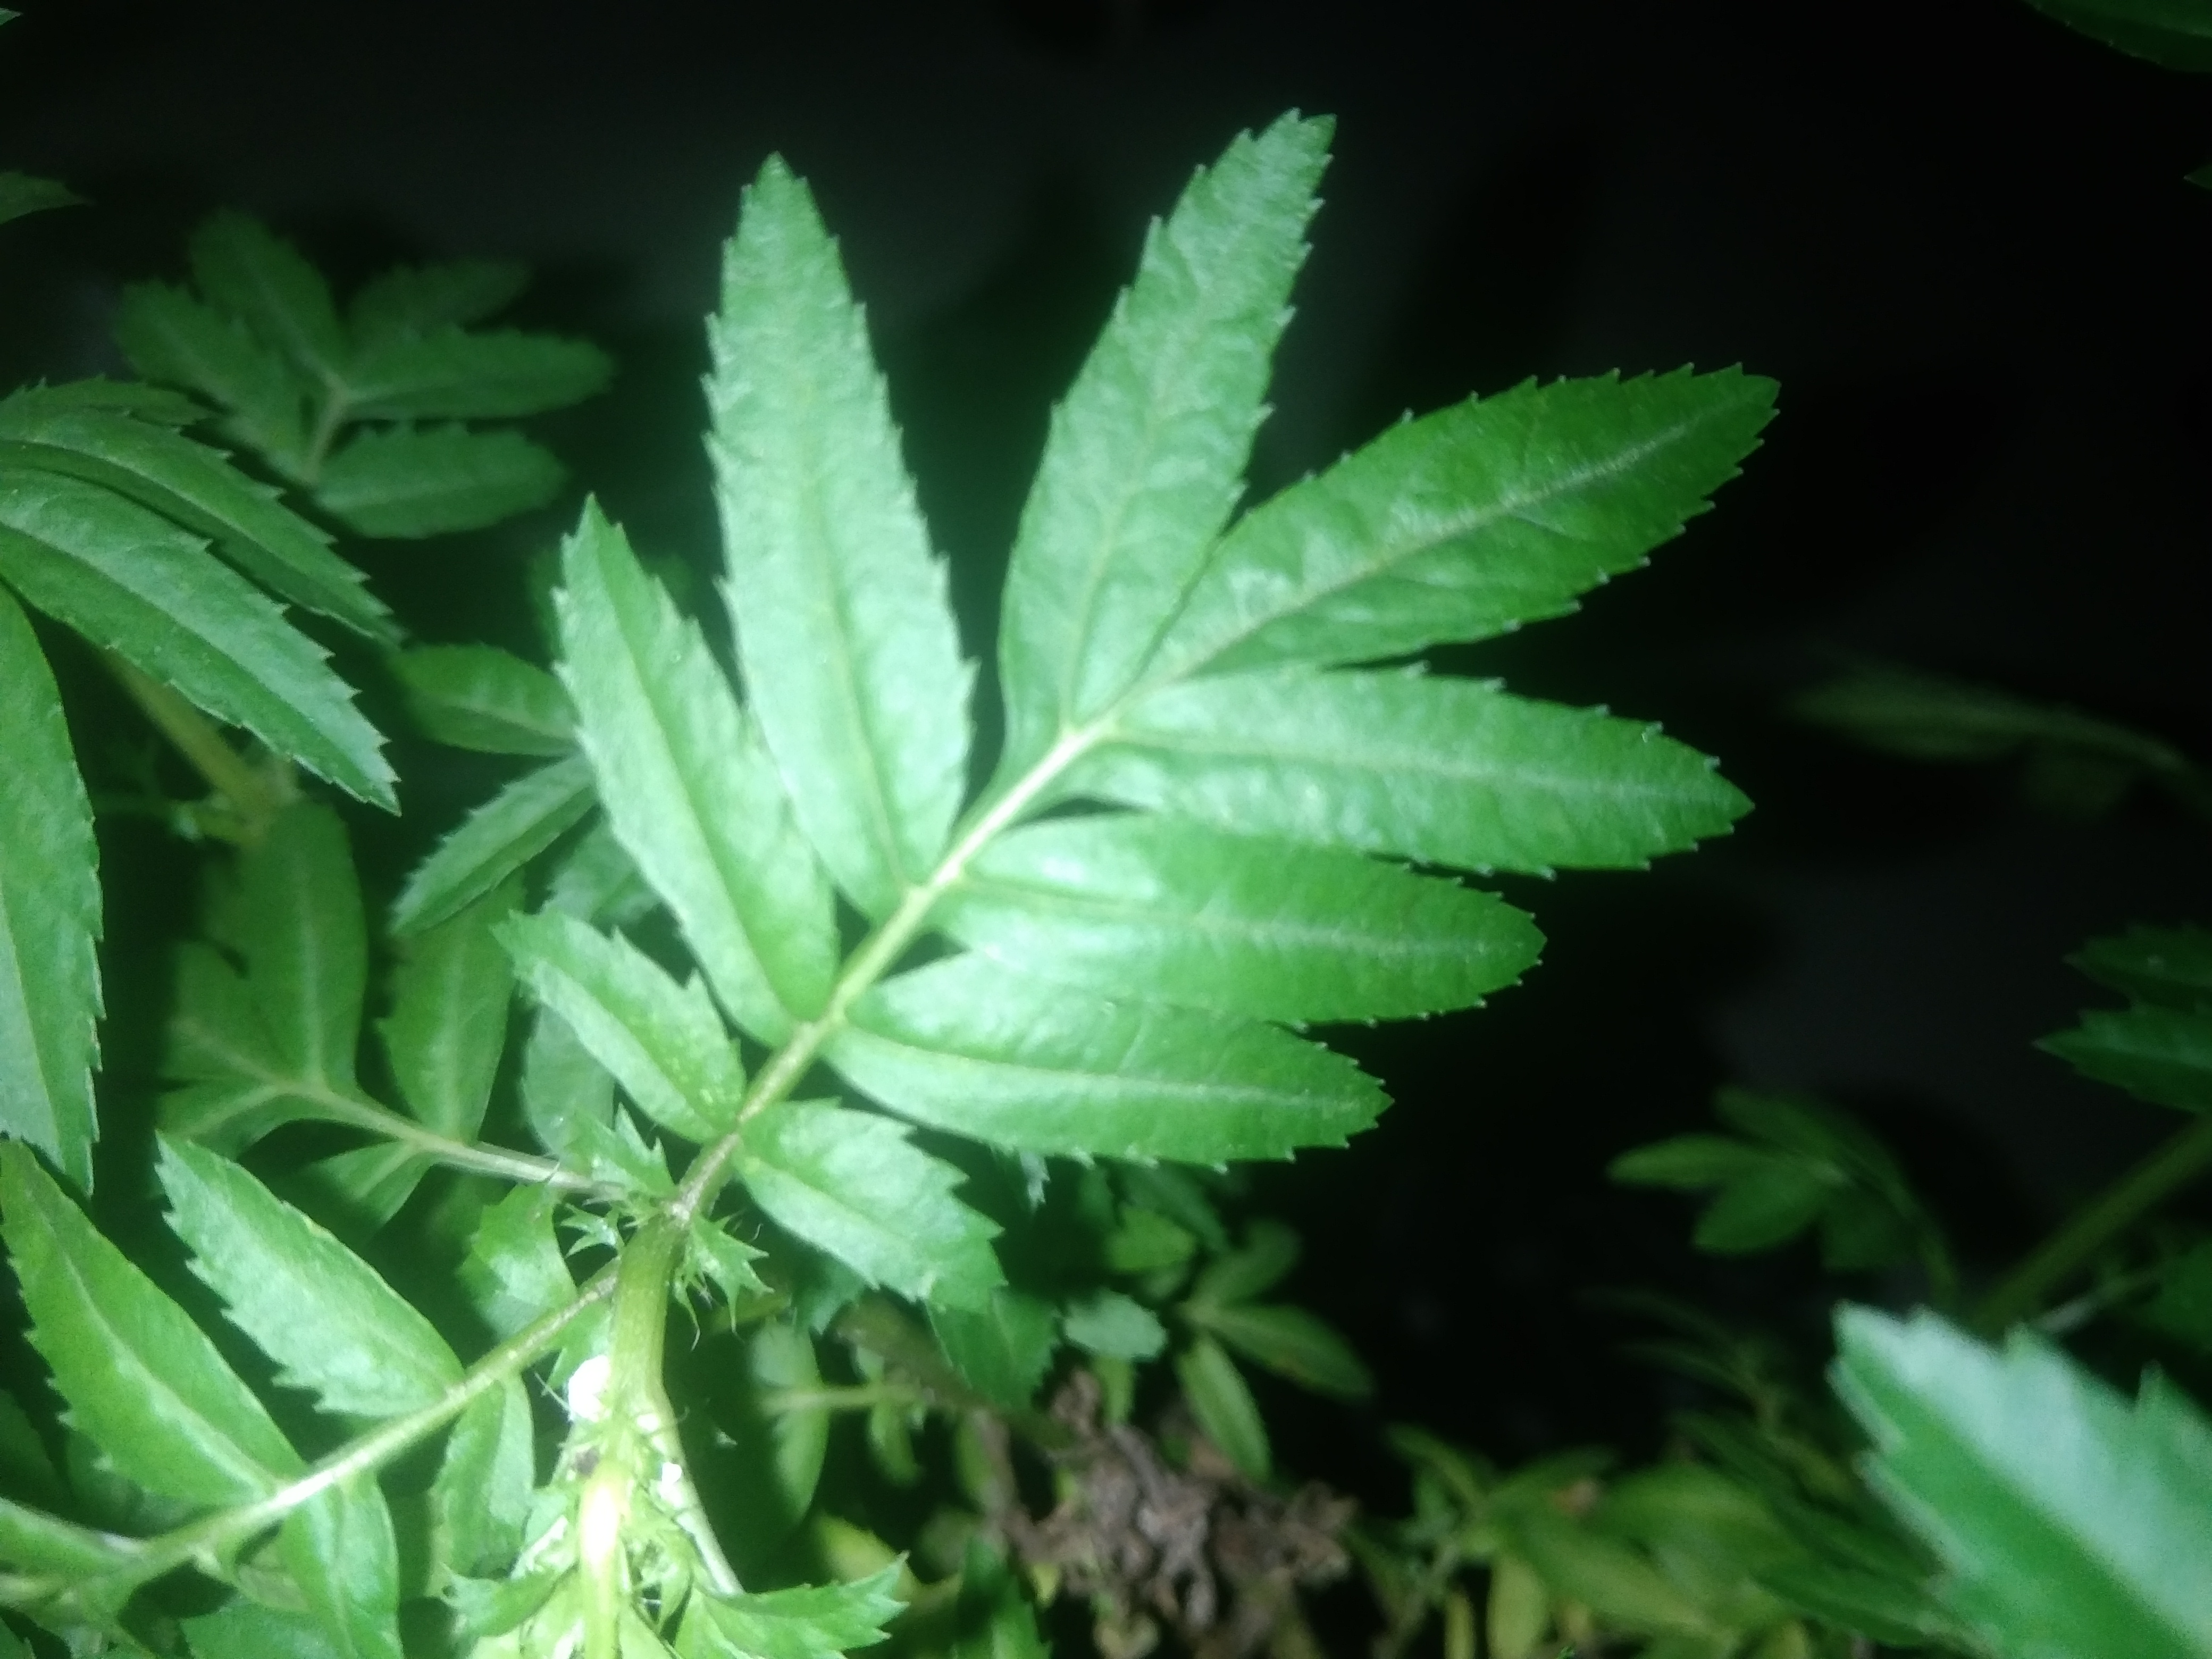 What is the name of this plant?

marigold
